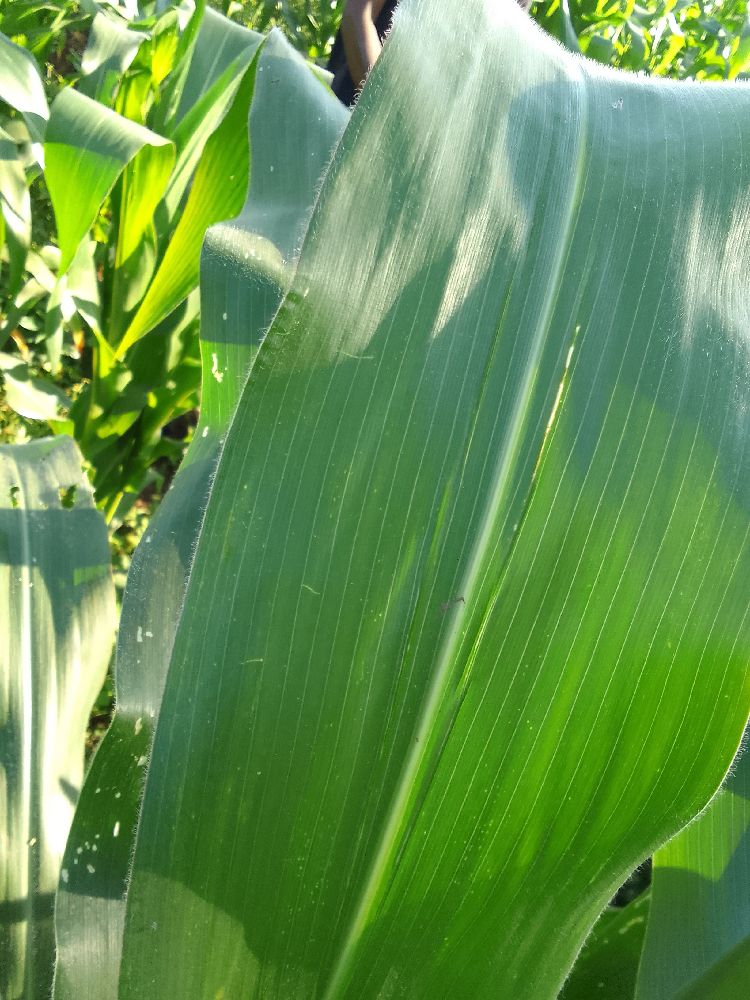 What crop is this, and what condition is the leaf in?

maize, healthy
